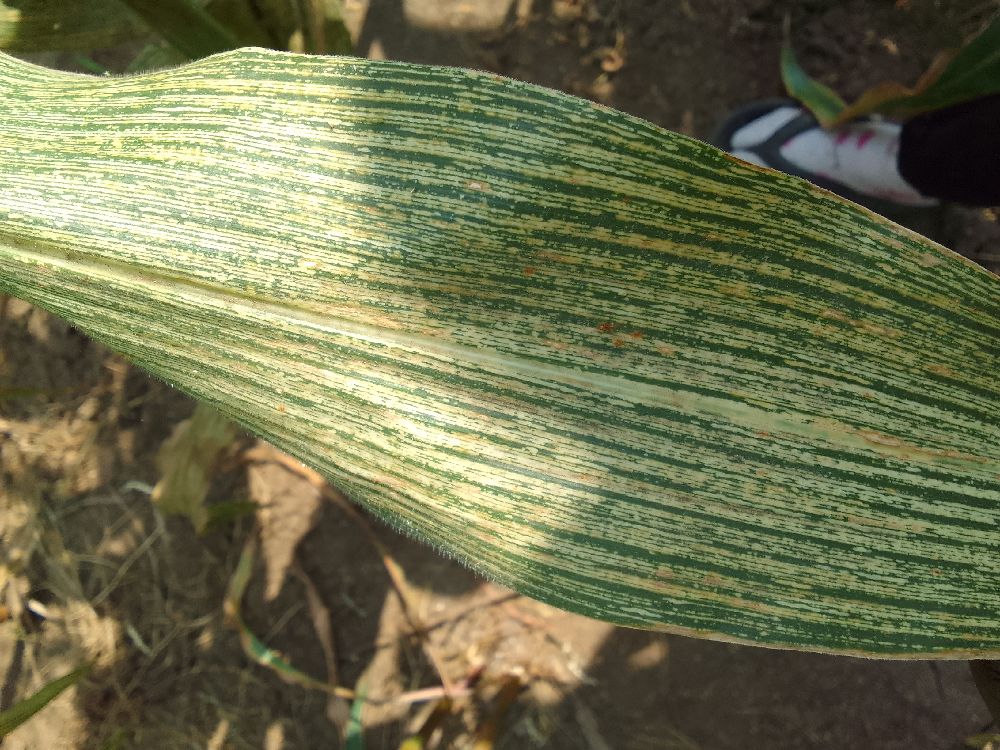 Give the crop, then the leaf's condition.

maize, maize streak virus
